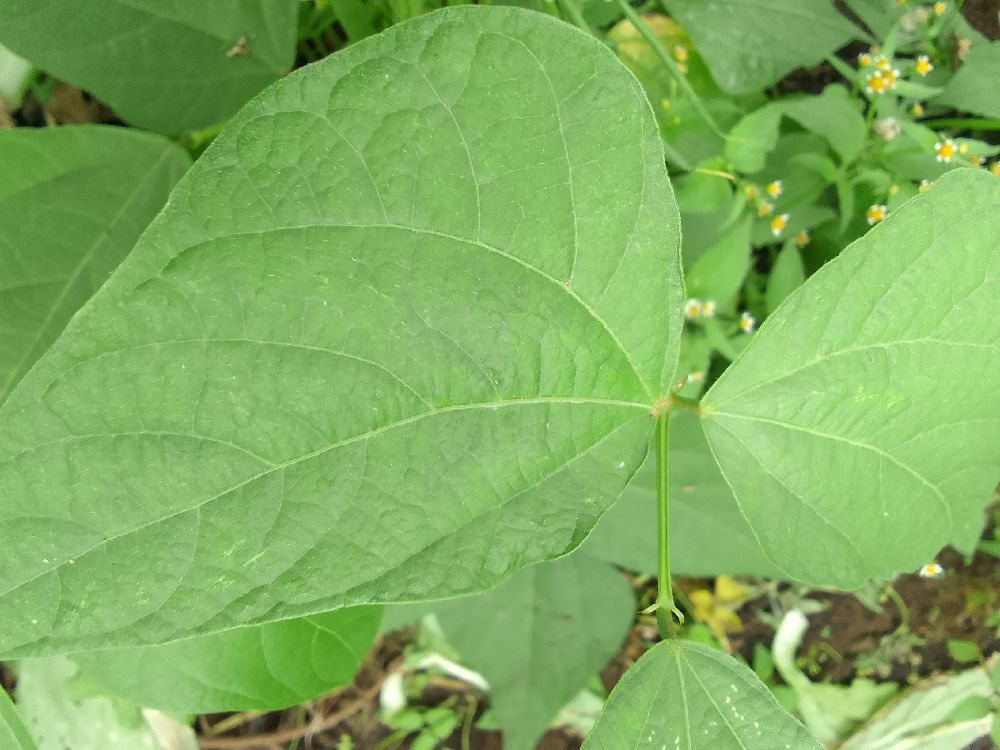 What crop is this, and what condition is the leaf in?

common bean, healthy
